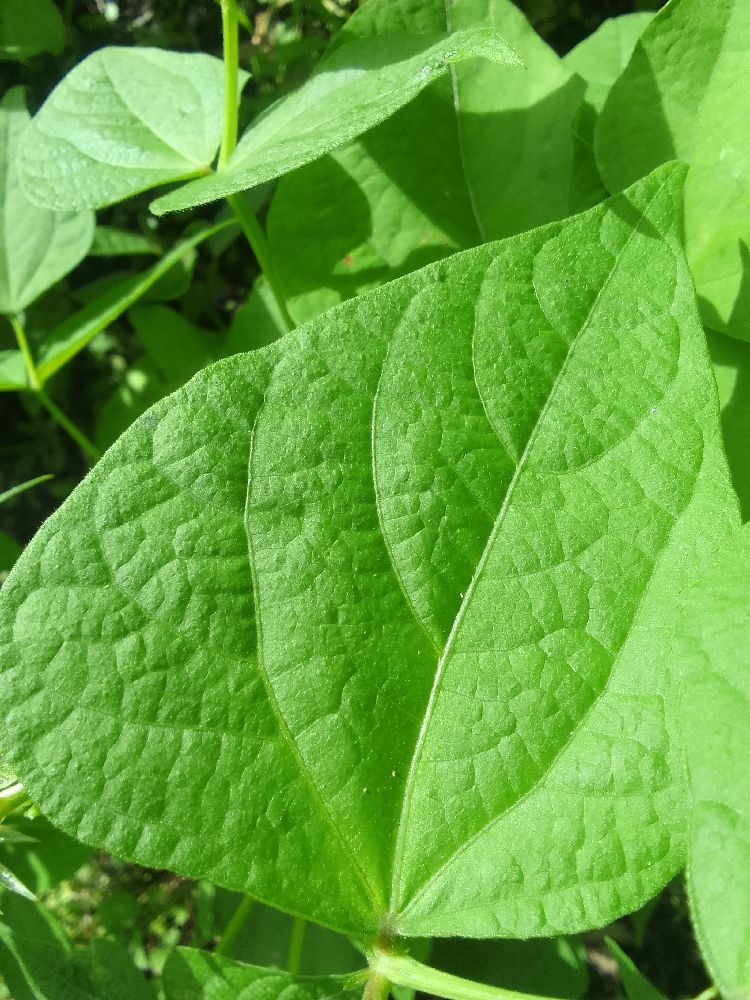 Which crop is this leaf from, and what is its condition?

common bean, healthy
